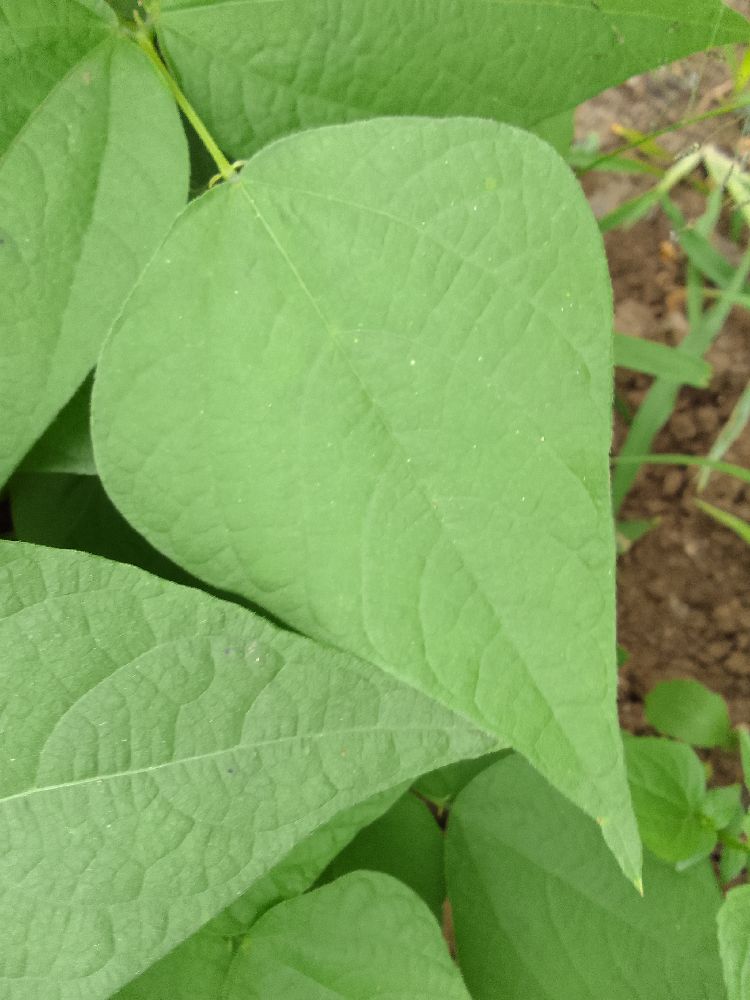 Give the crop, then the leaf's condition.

common bean, healthy
